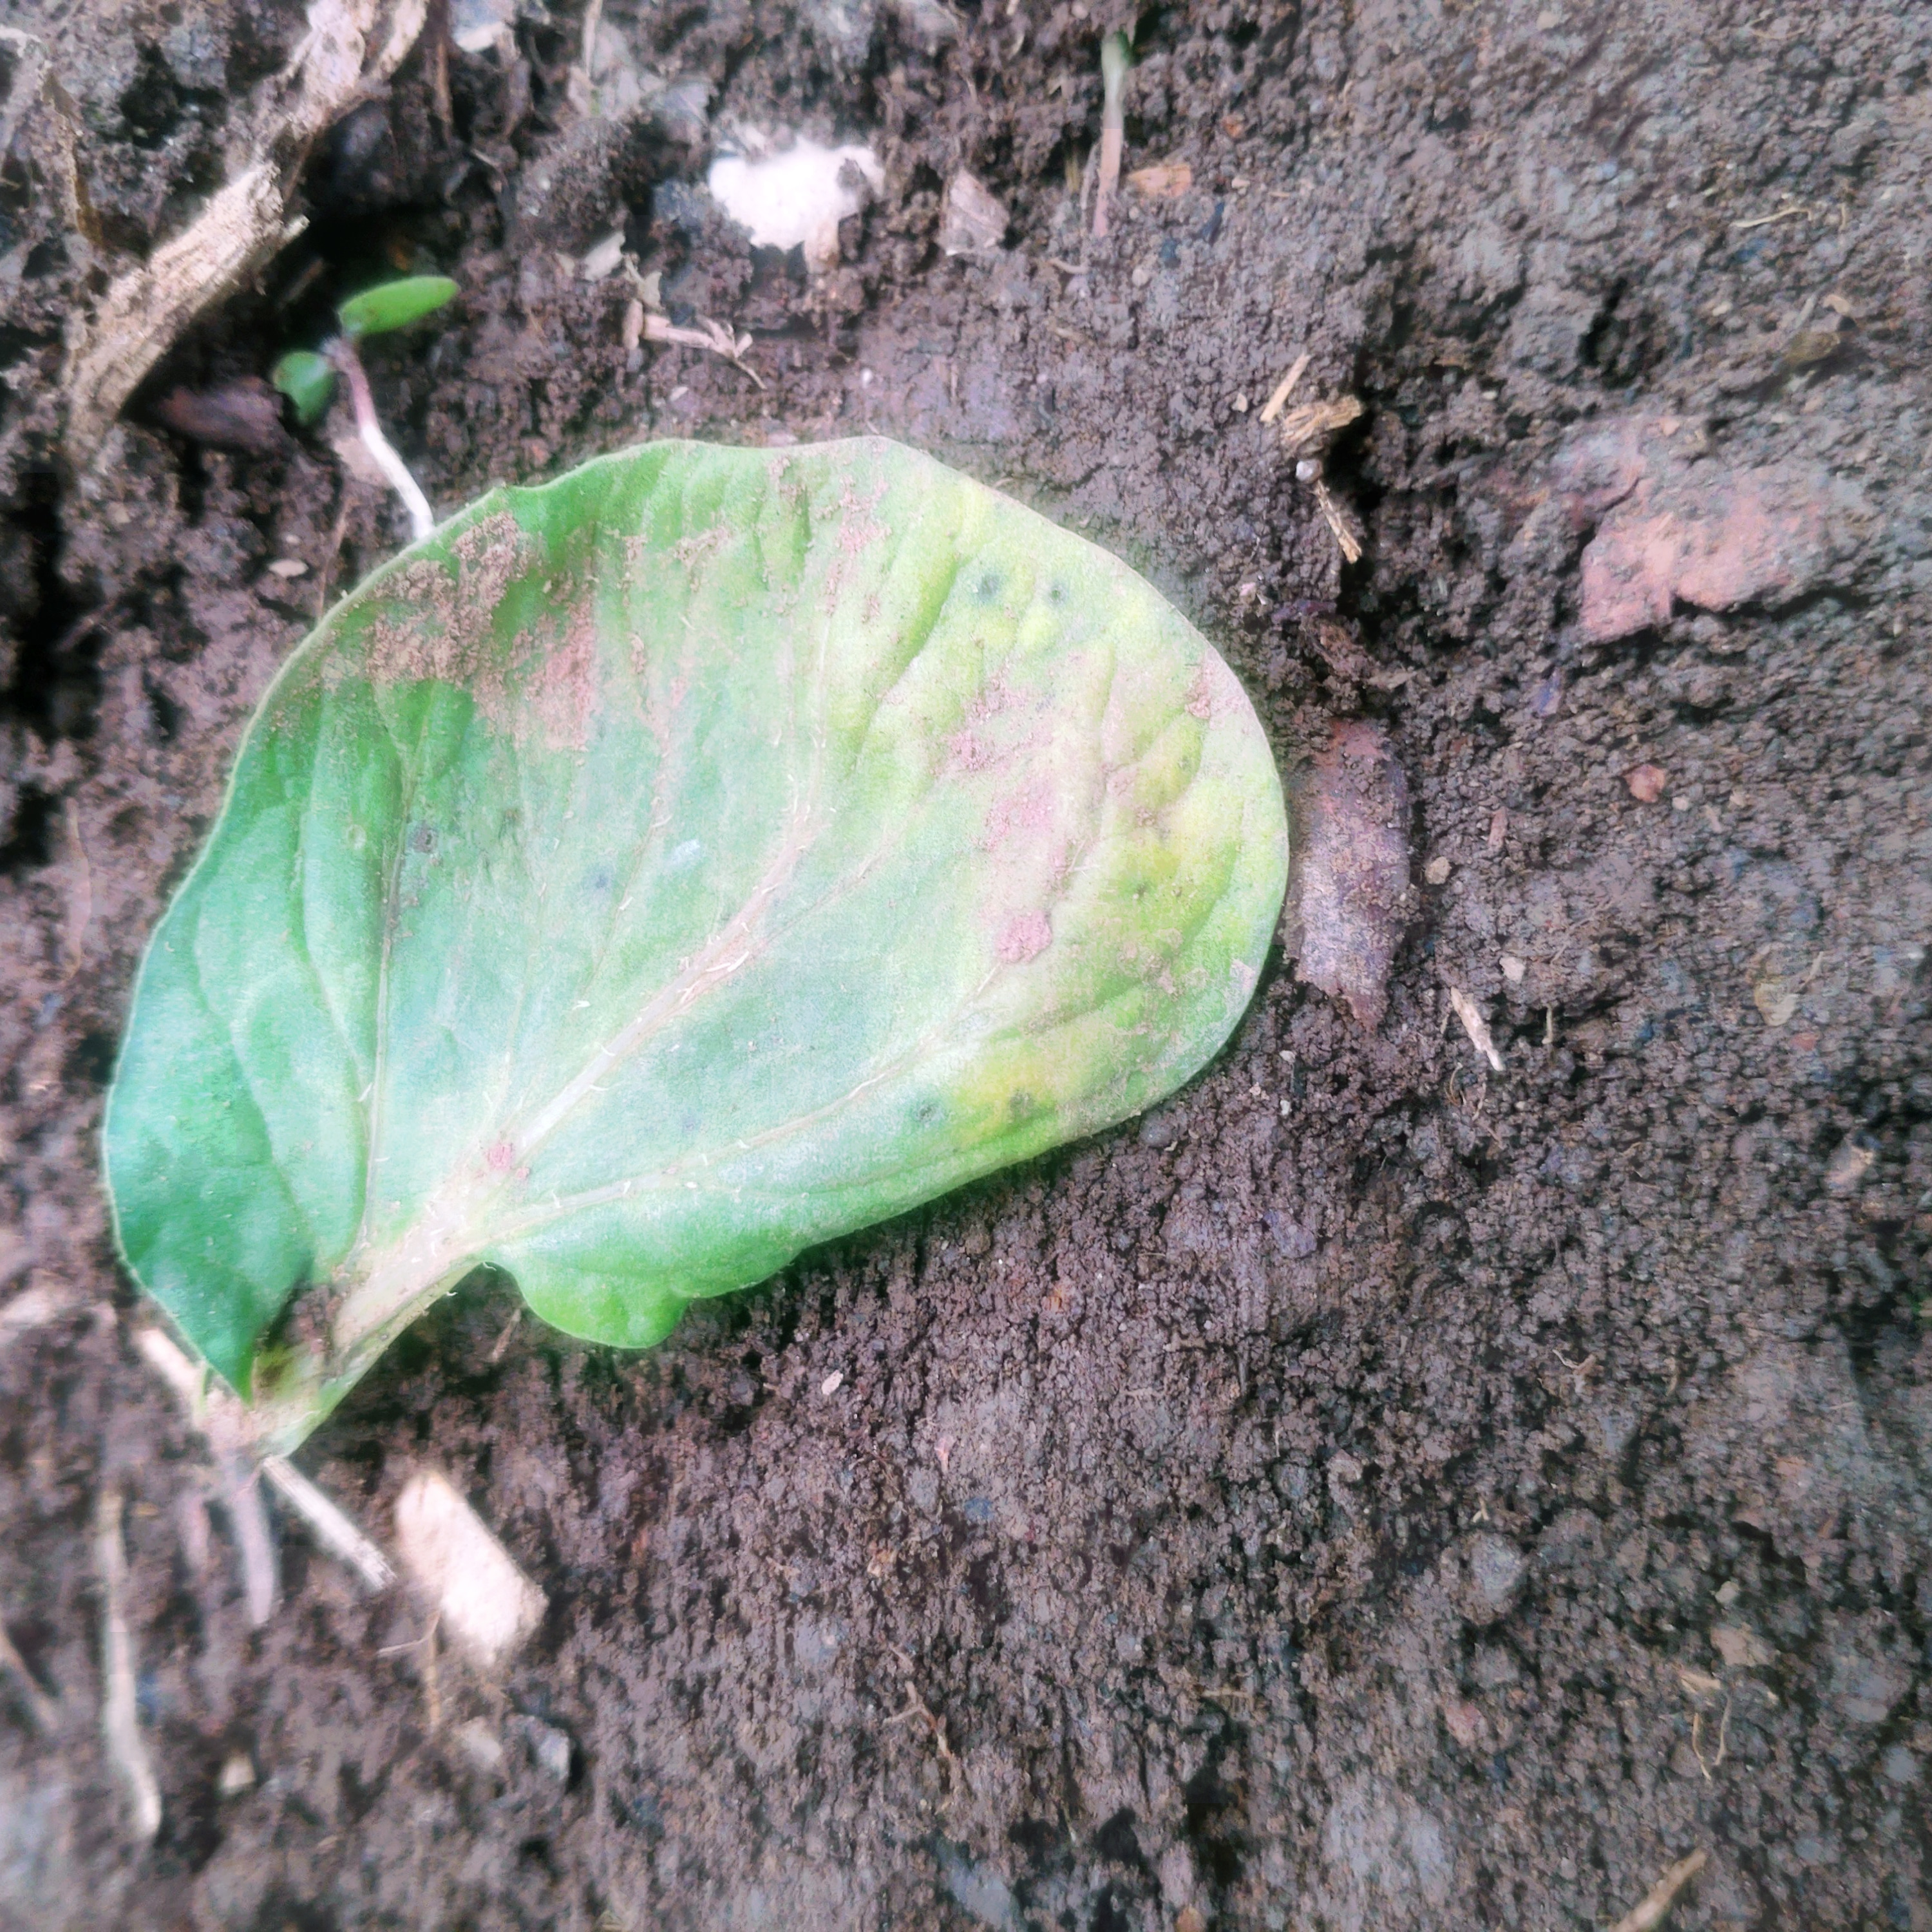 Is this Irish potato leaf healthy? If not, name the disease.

late blight
